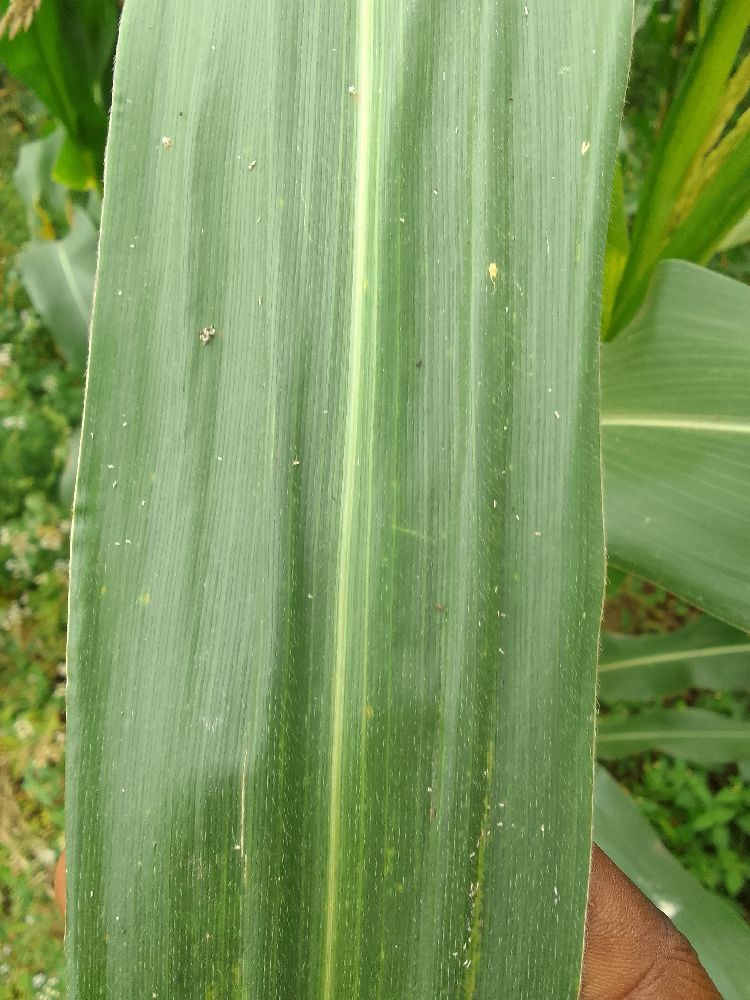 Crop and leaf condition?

maize, healthy
